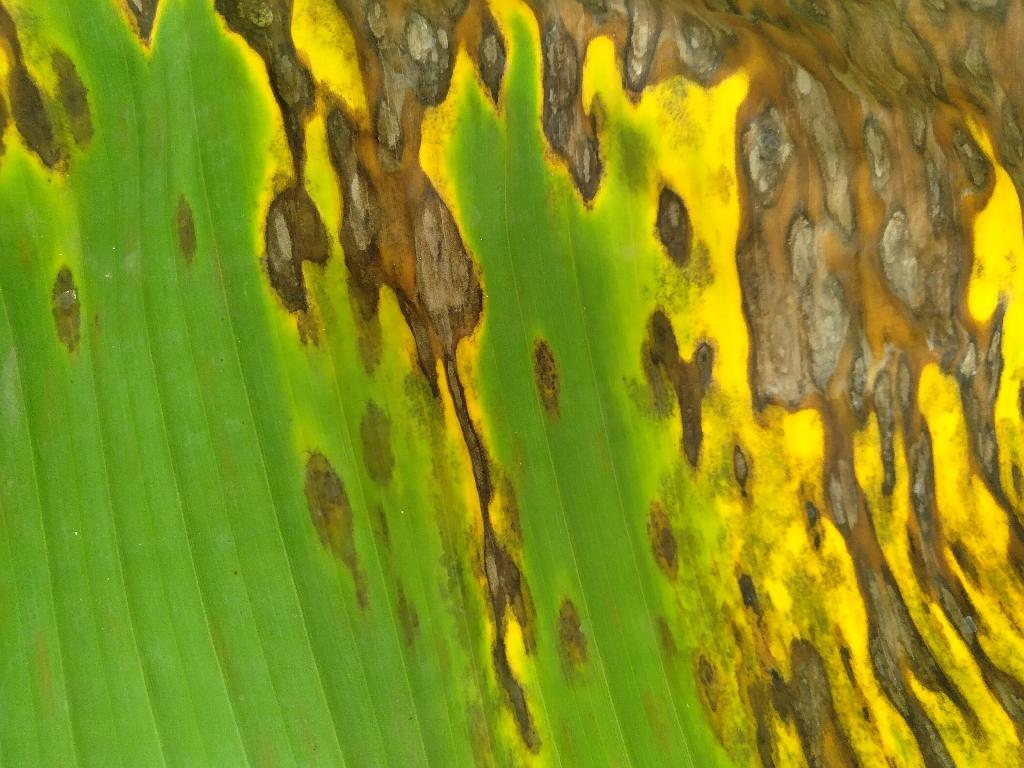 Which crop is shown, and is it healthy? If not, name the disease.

banana, black sigatoka
